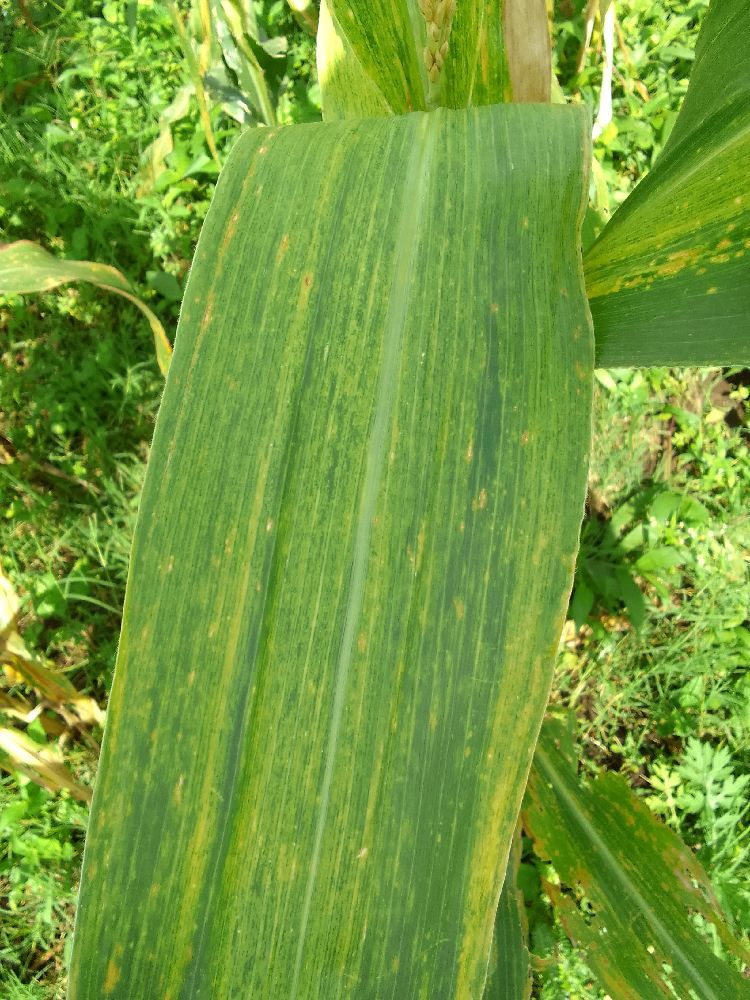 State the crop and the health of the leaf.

maize, maize lethal necrosis
